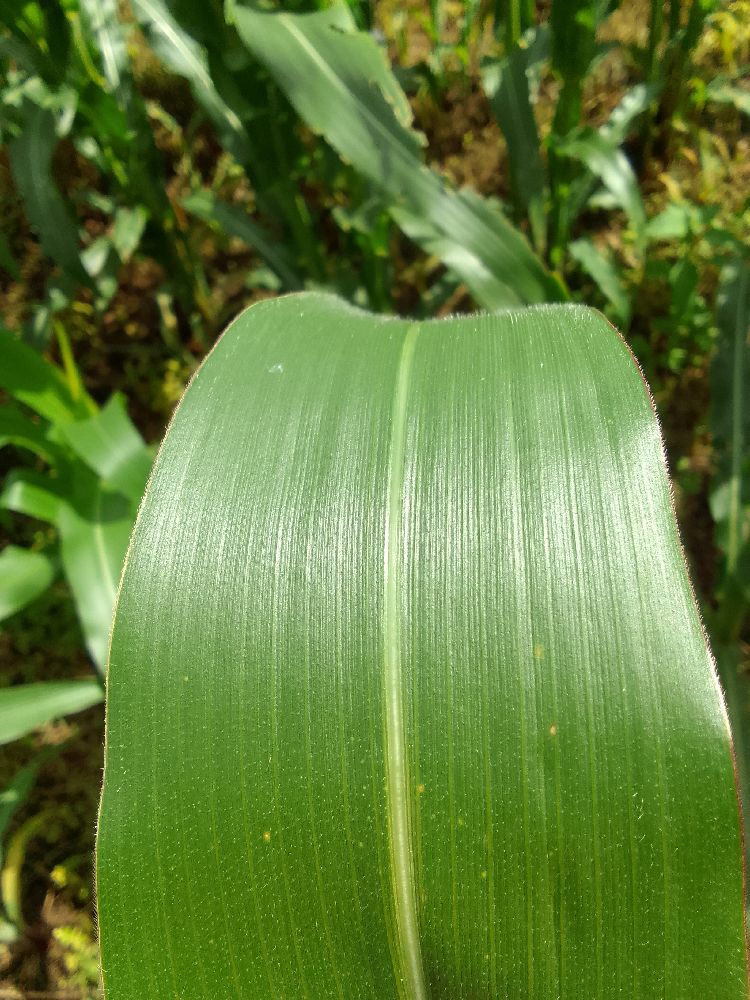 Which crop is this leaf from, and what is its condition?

maize, healthy
